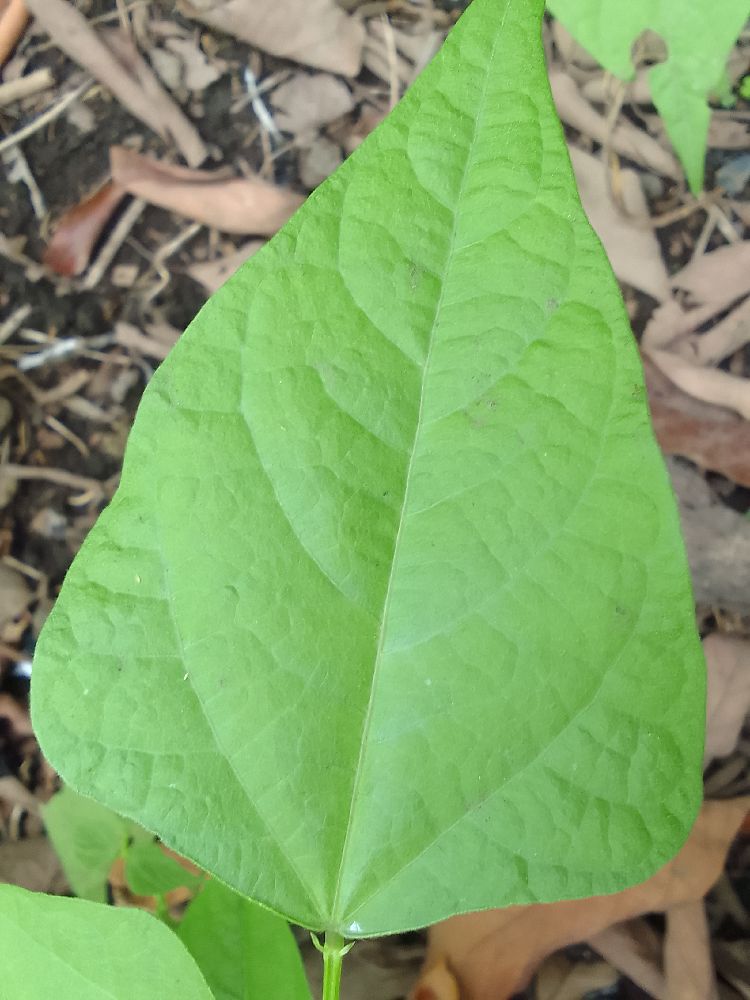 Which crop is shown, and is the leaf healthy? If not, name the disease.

common bean, healthy
